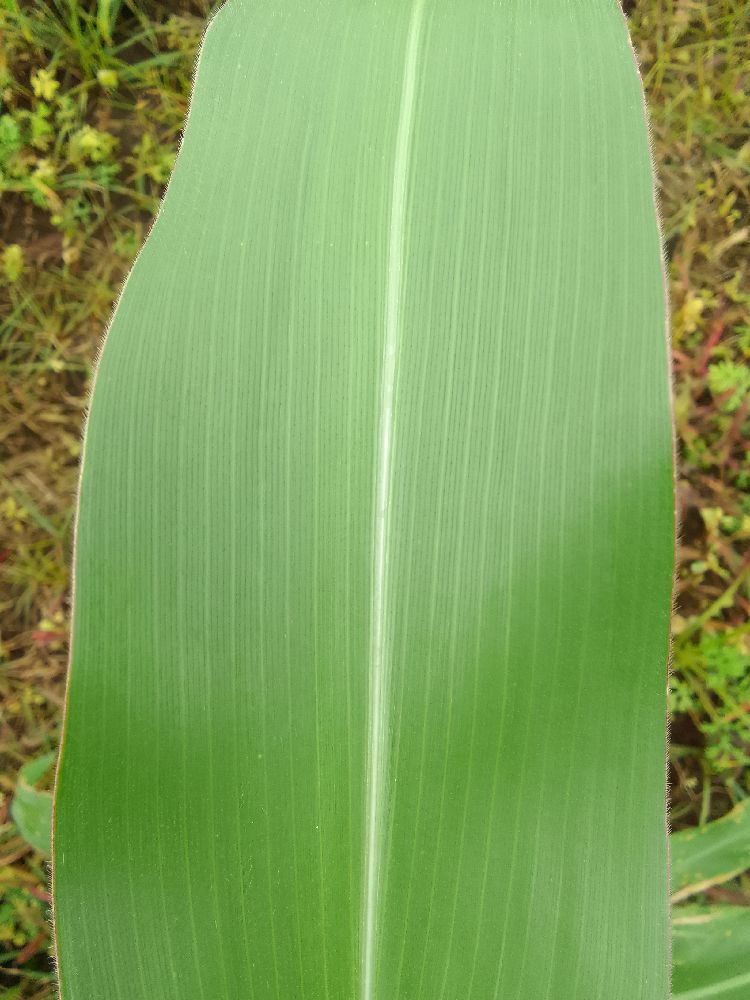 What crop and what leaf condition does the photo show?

maize, healthy
